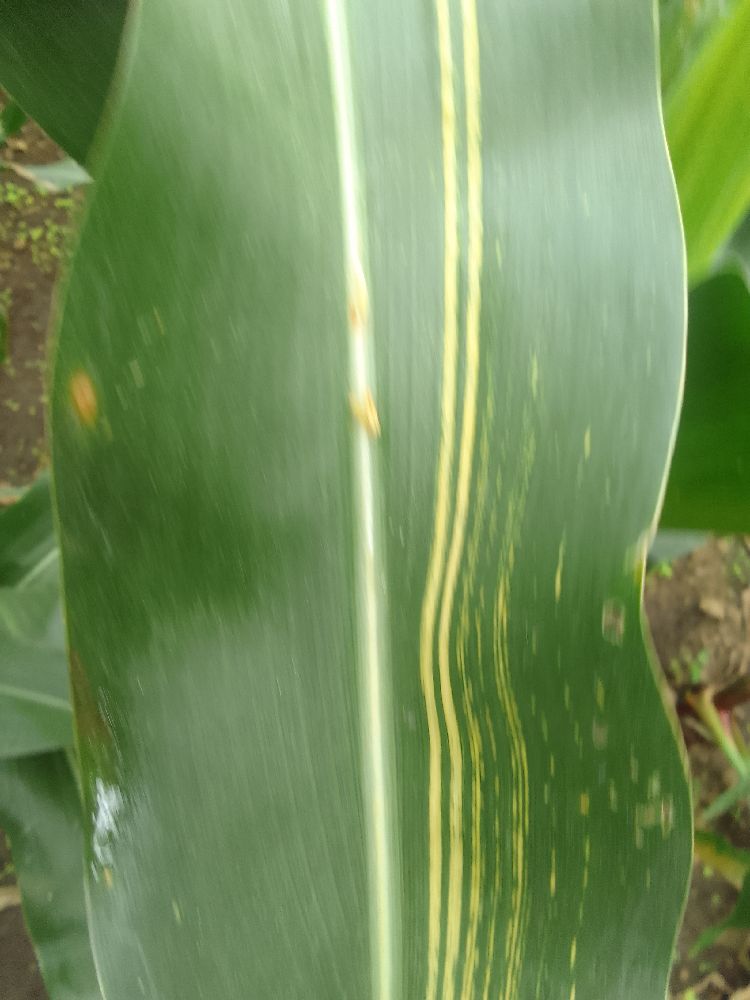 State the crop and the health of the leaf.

maize, maize streak virus
